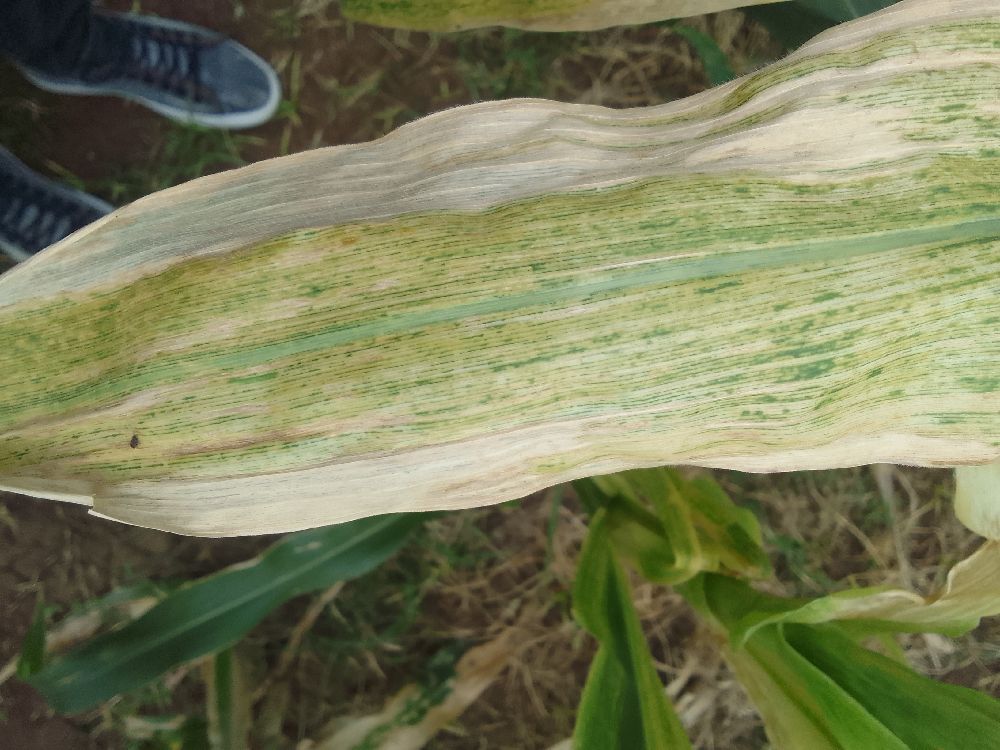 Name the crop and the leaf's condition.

maize, maize lethal necrosis
